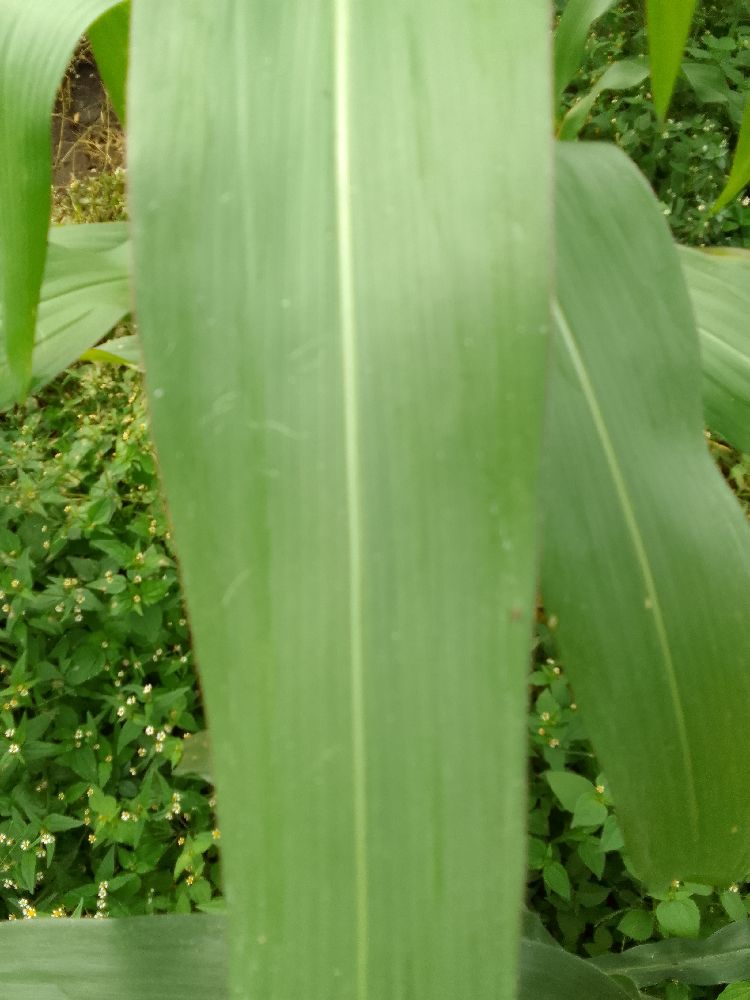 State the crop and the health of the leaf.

maize, healthy
